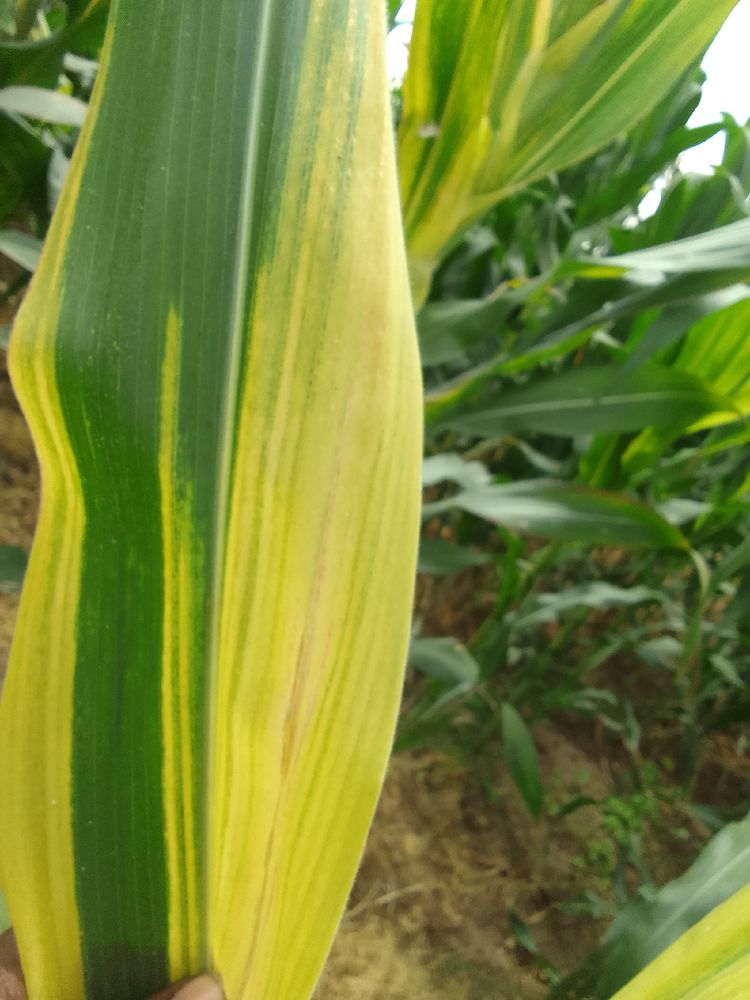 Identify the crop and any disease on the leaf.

maize, maize lethal necrosis
